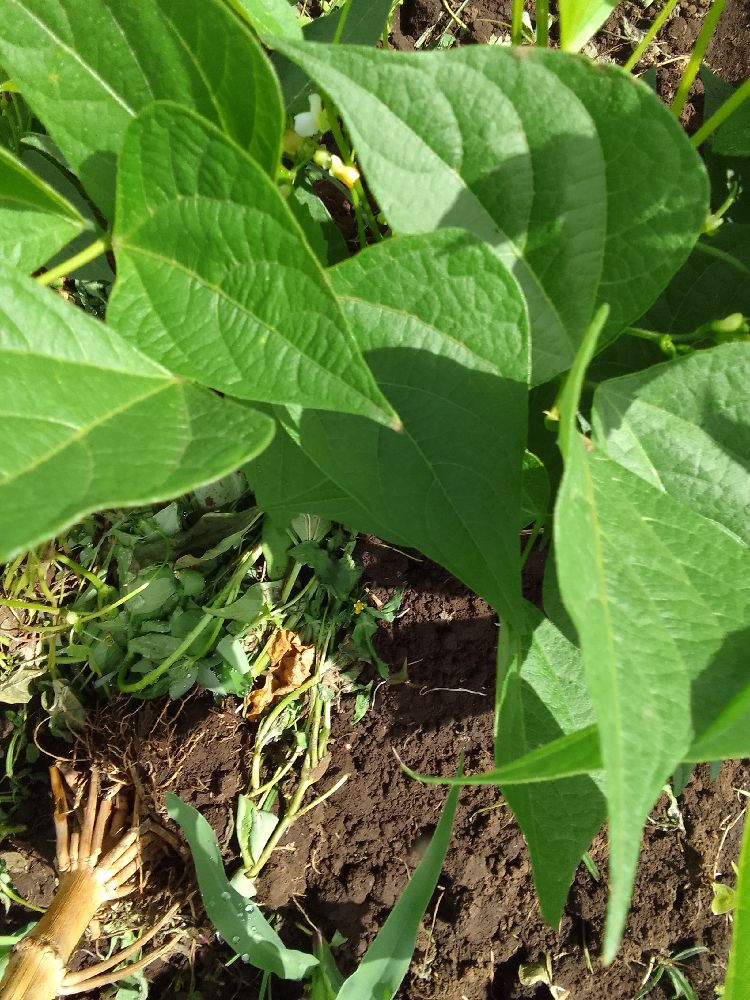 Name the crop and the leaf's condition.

common bean, healthy
